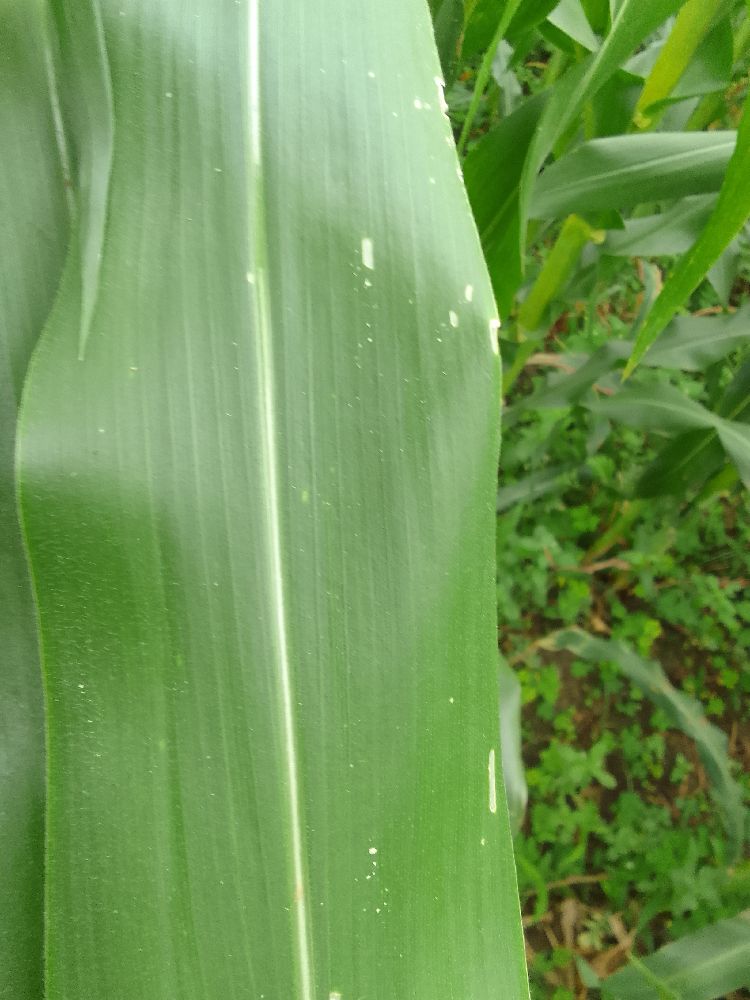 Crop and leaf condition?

maize, healthy
